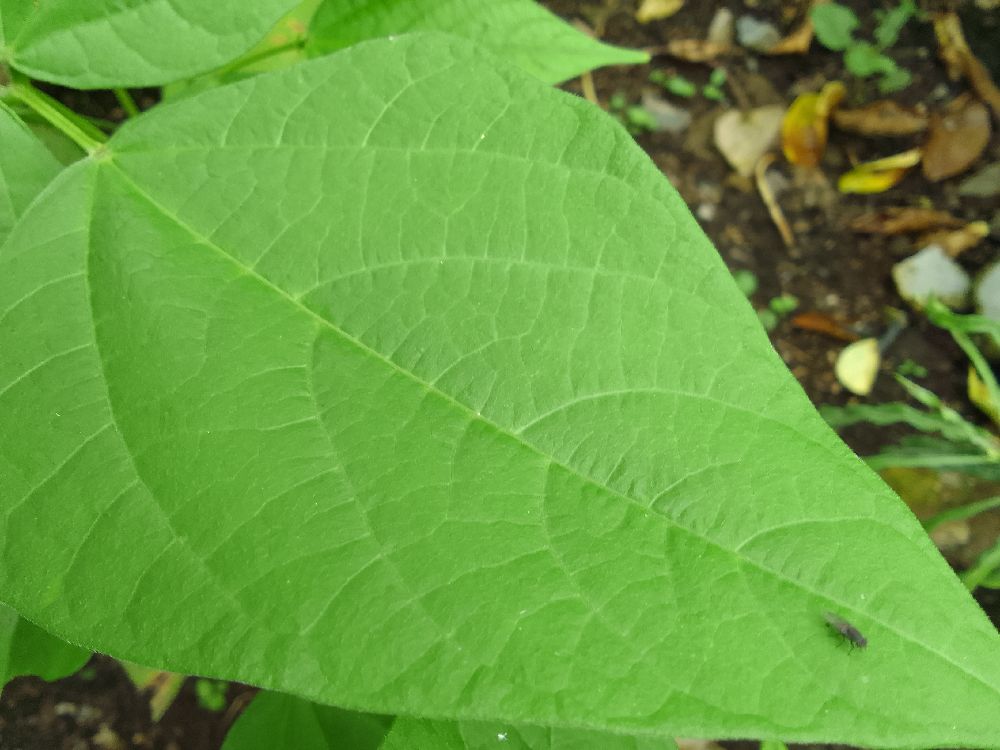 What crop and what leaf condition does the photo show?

common bean, healthy
